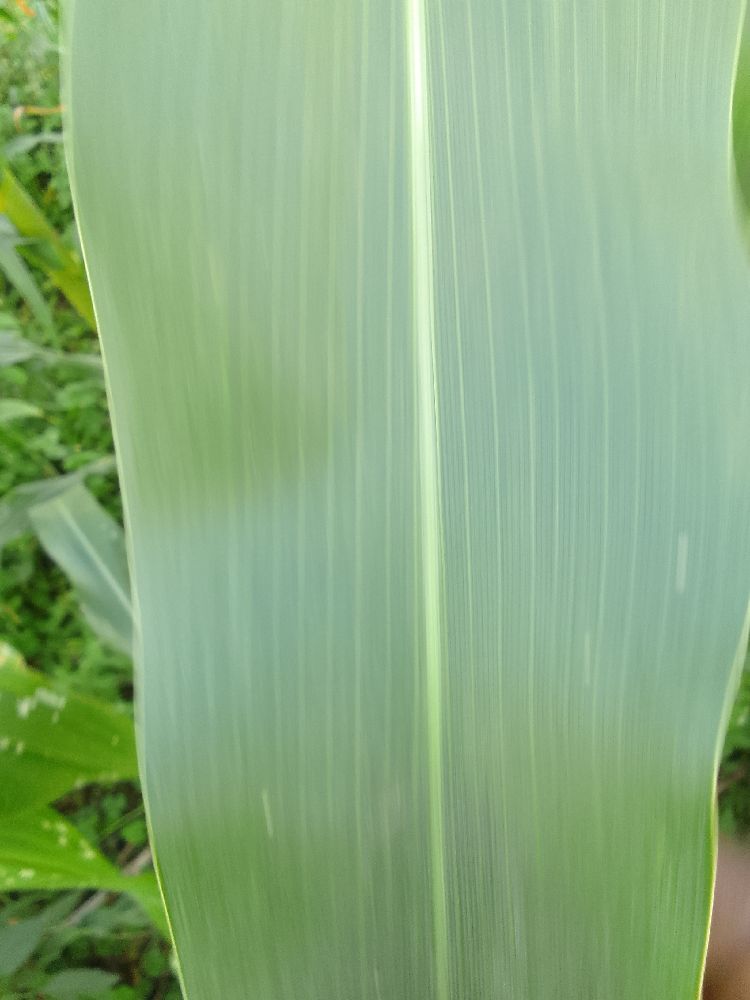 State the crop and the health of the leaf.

maize, healthy
